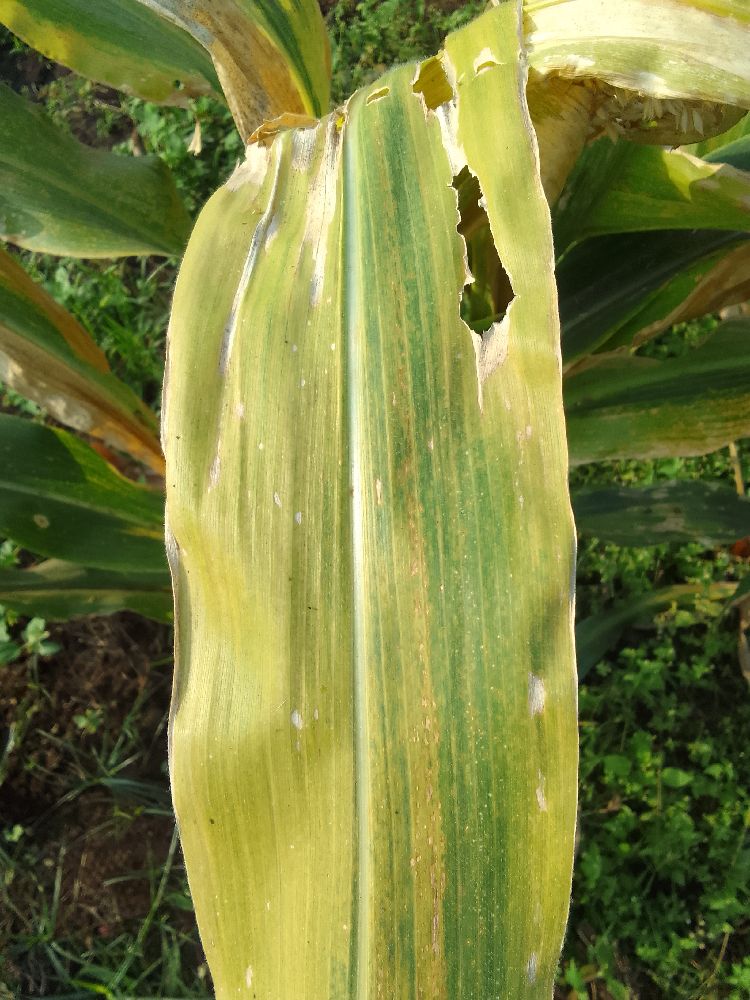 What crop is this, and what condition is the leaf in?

maize, maize lethal necrosis
